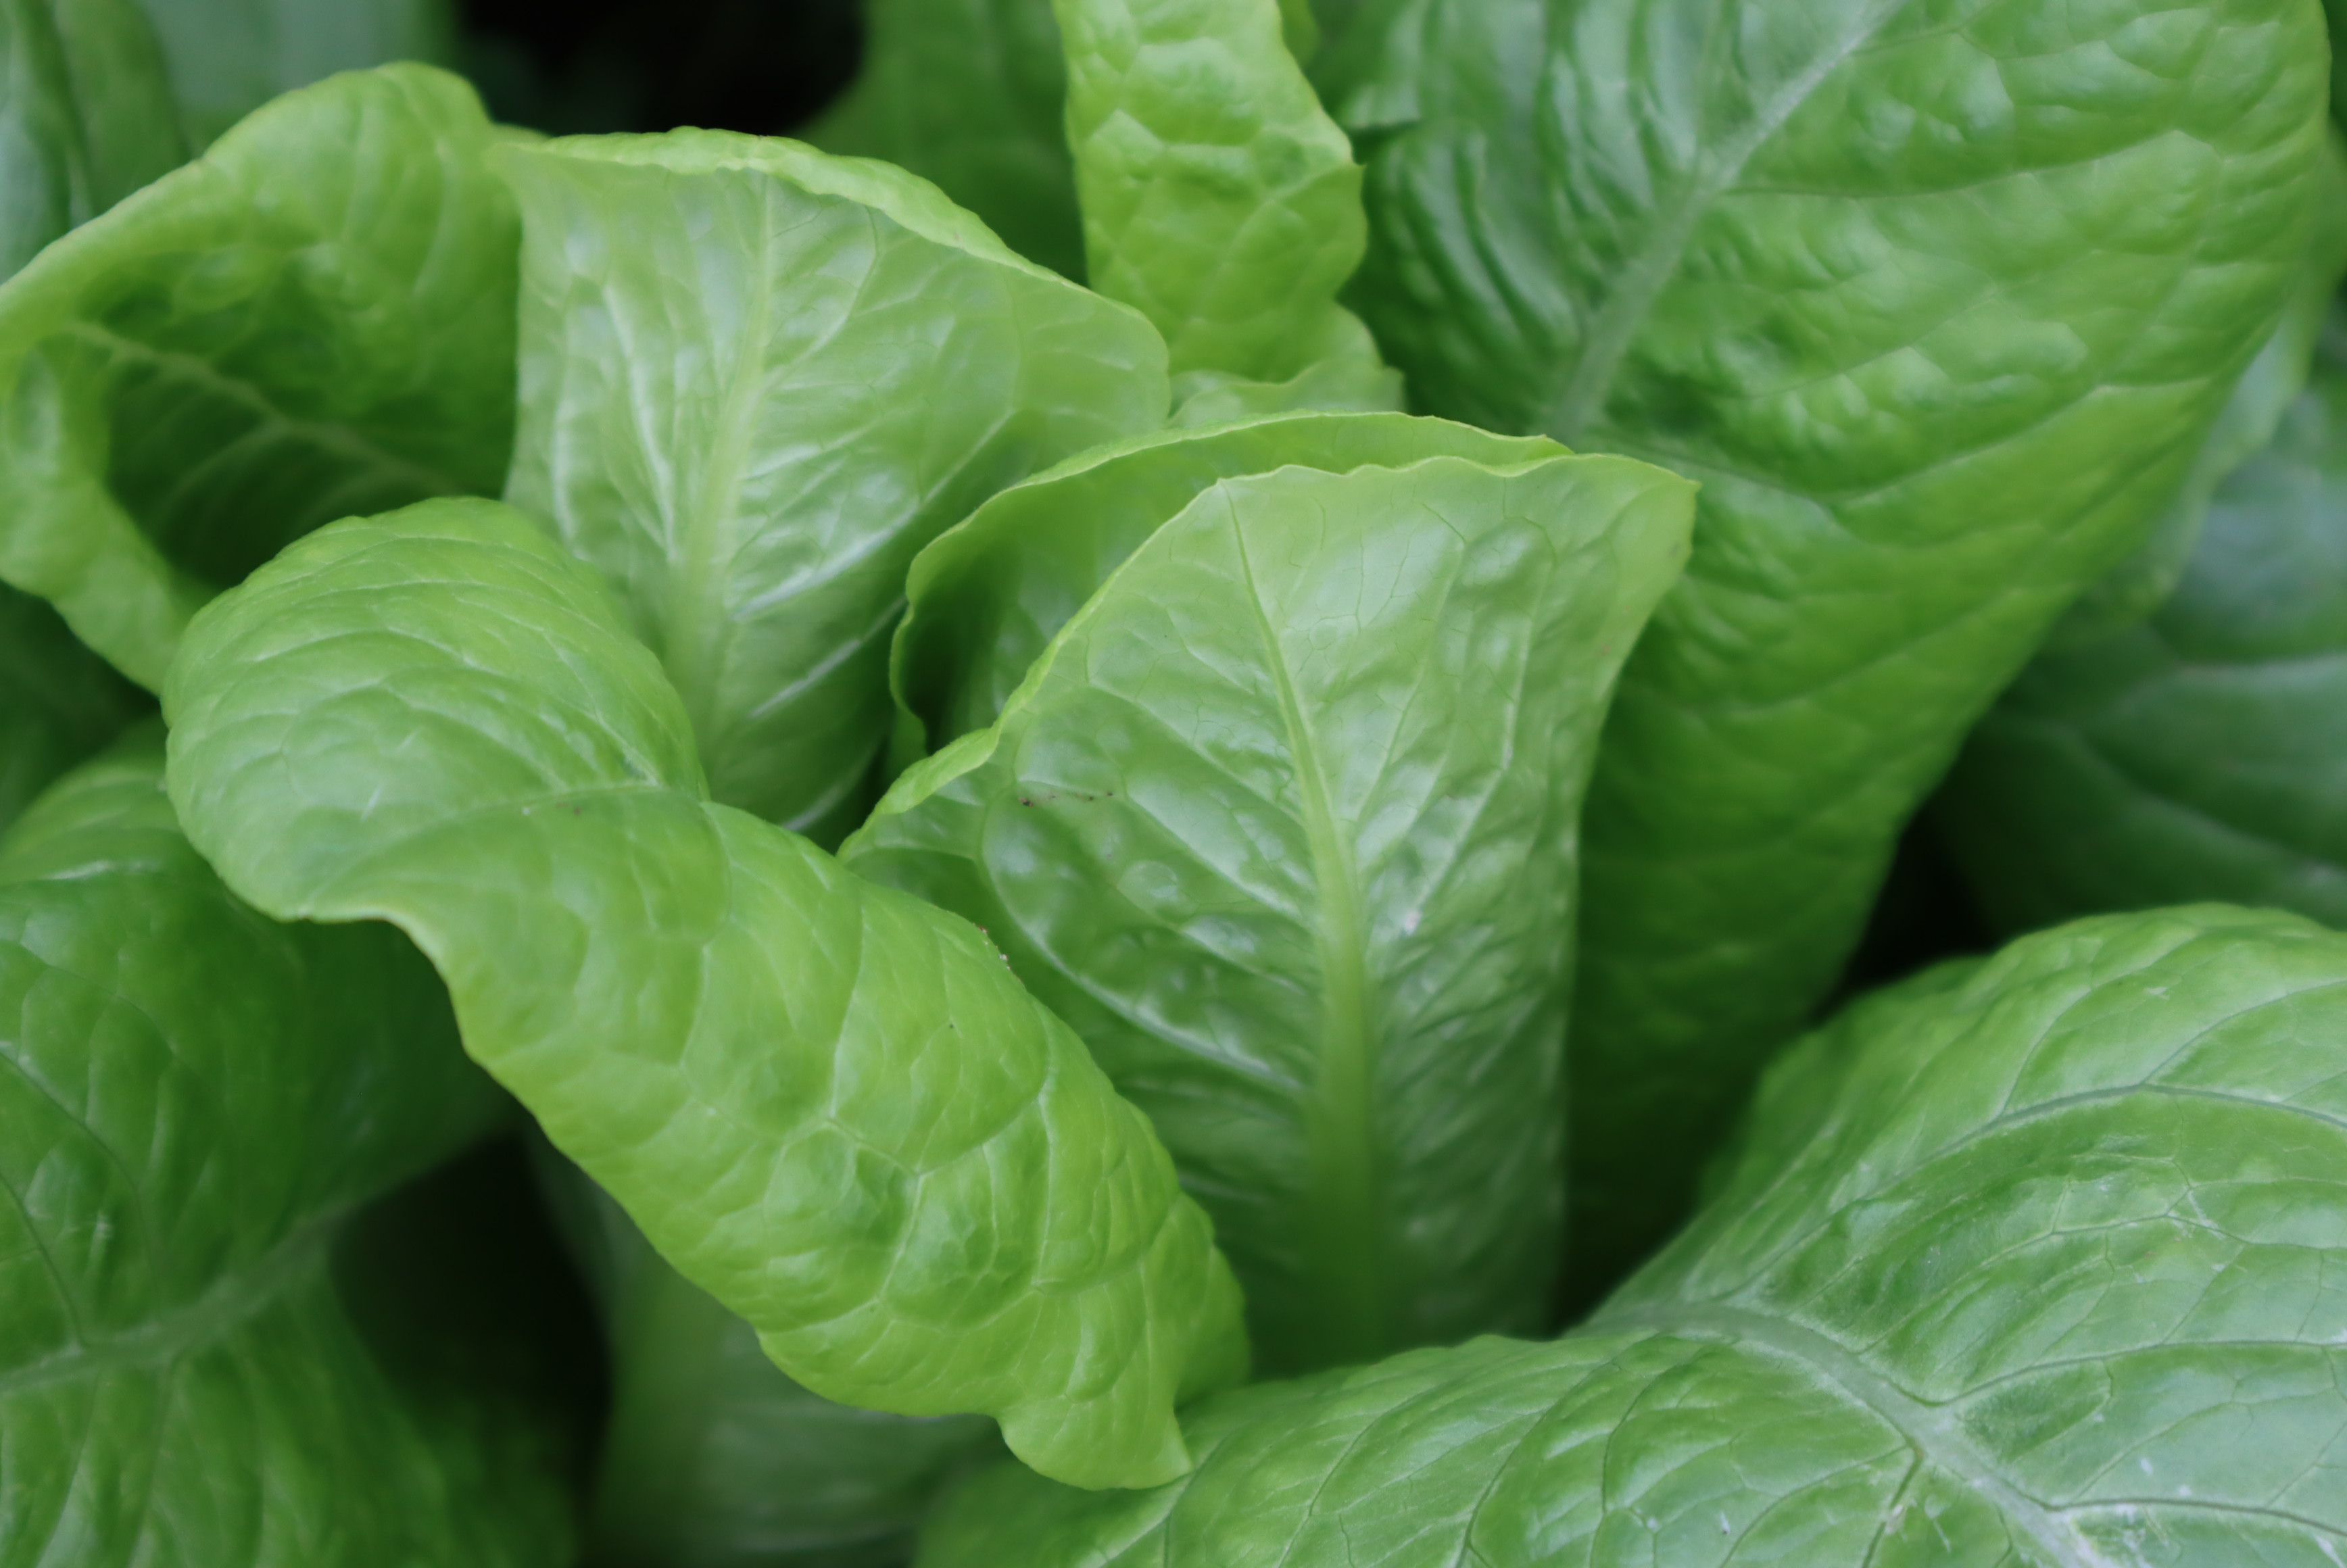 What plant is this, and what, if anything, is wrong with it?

lettuce, healthy
